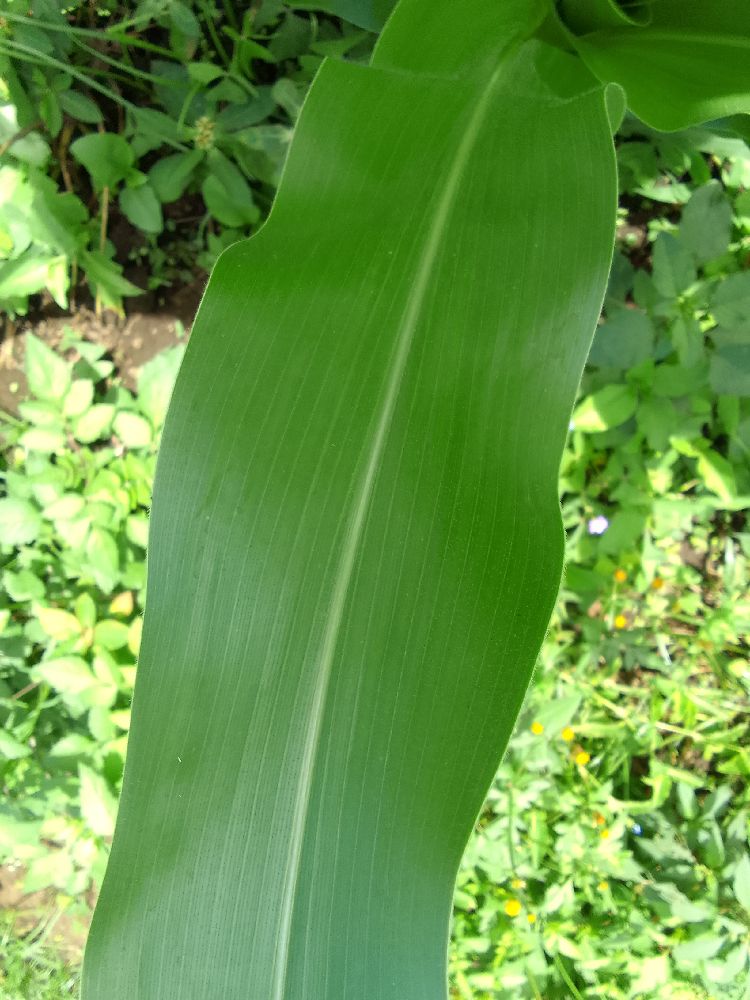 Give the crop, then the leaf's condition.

maize, healthy
